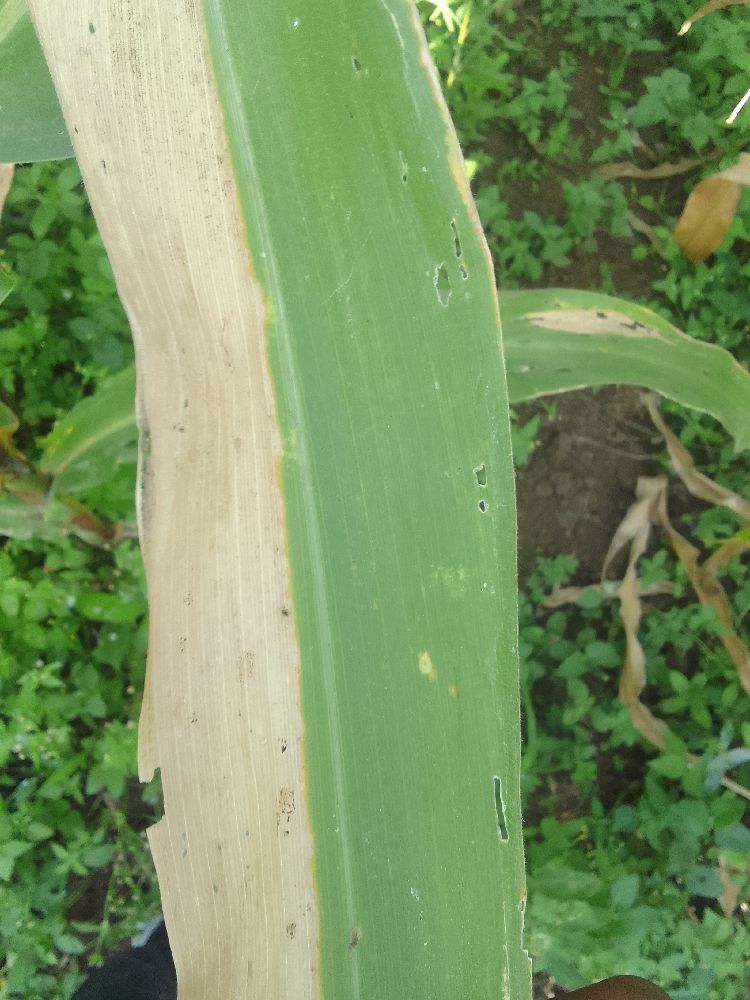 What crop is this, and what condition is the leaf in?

maize, maize lethal necrosis
